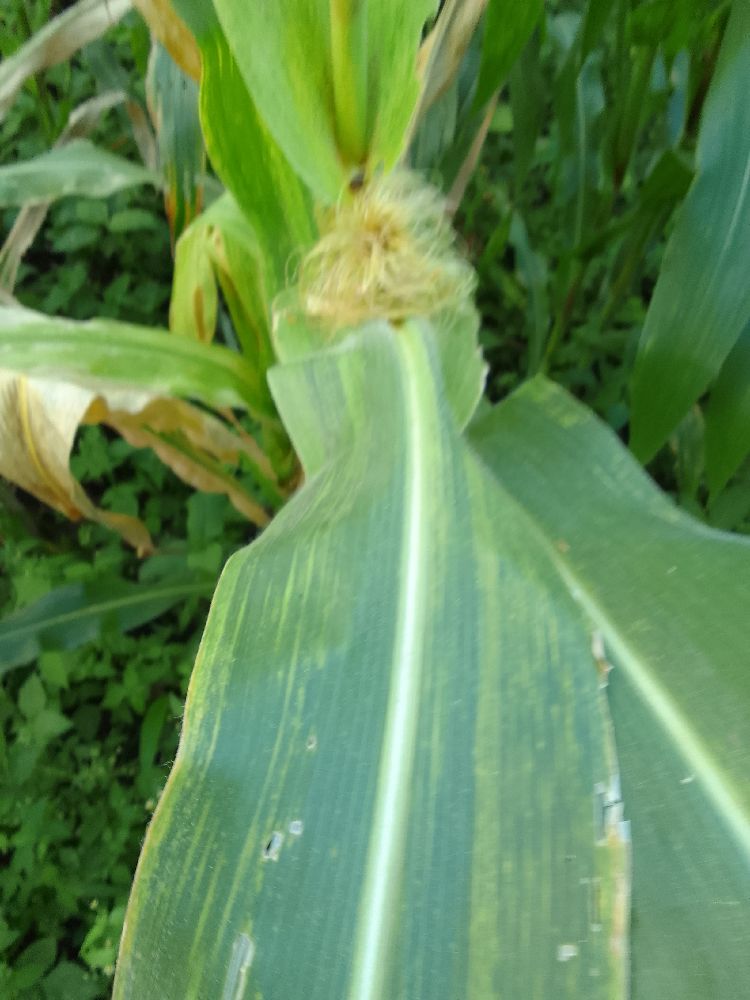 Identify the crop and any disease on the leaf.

maize, maize lethal necrosis
